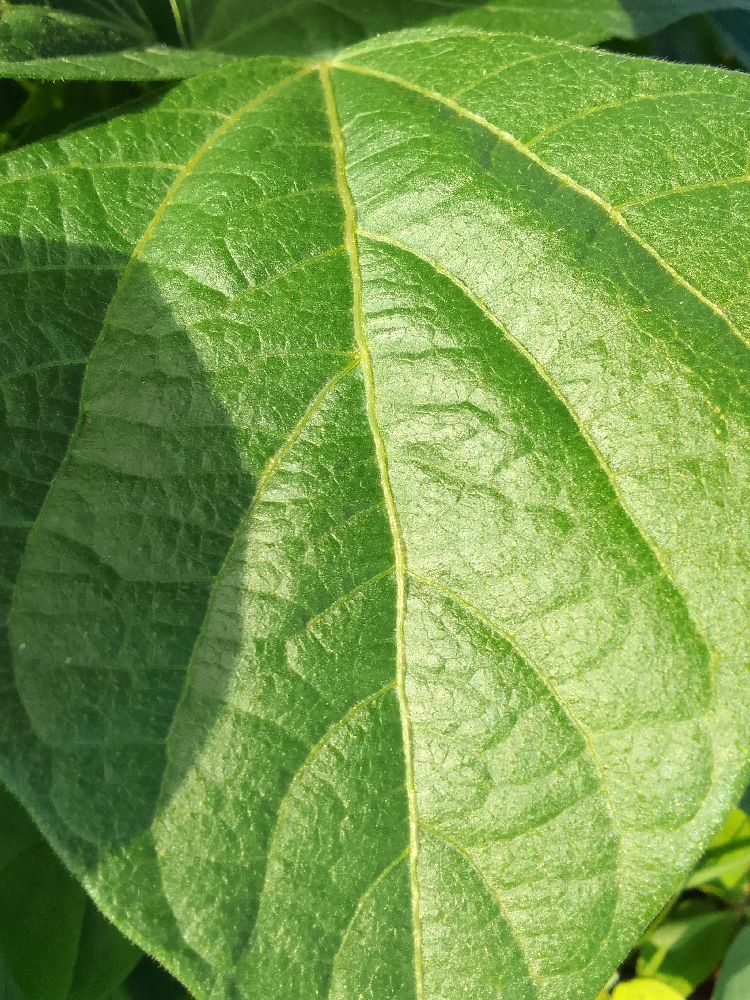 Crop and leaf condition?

common bean, healthy
